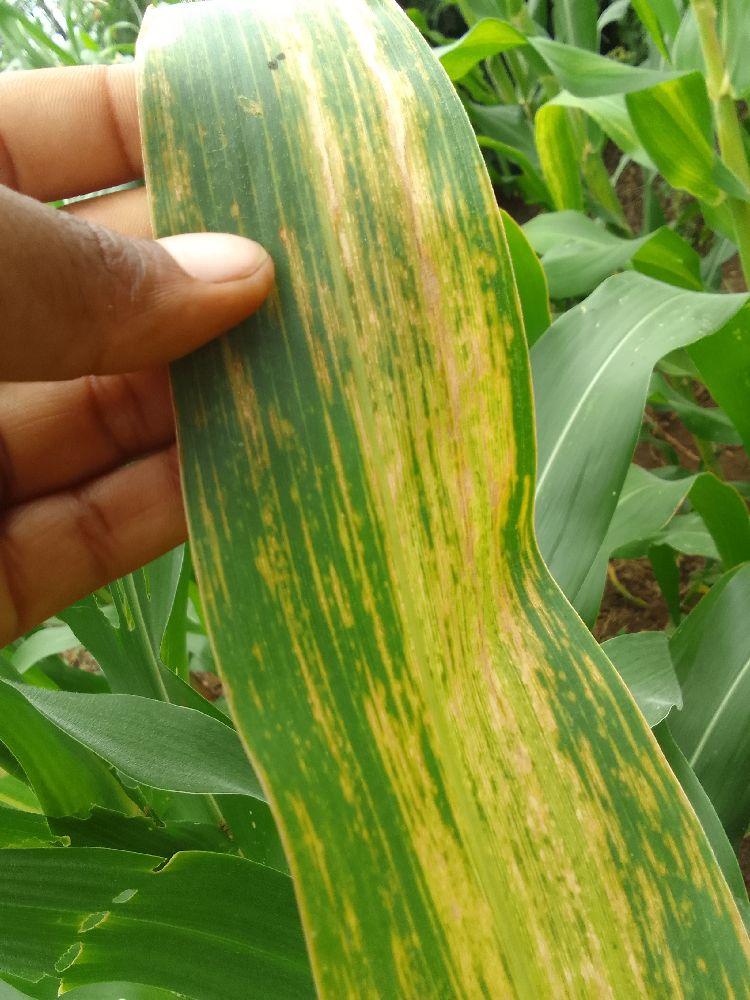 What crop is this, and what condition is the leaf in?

maize, maize lethal necrosis
